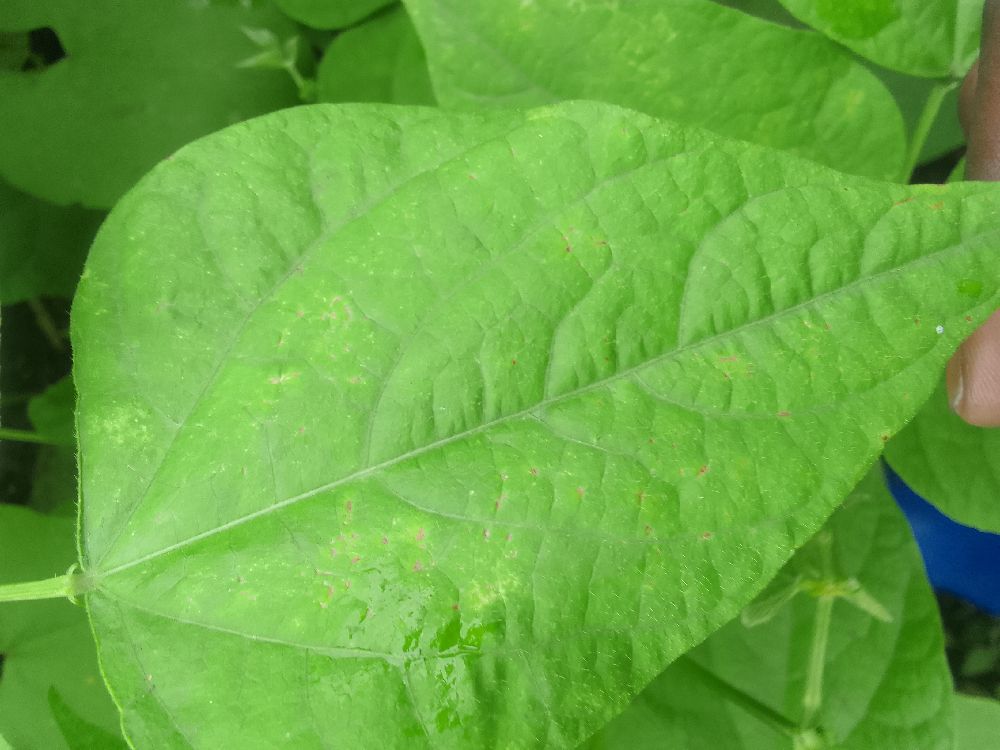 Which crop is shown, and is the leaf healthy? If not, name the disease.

common bean, healthy
